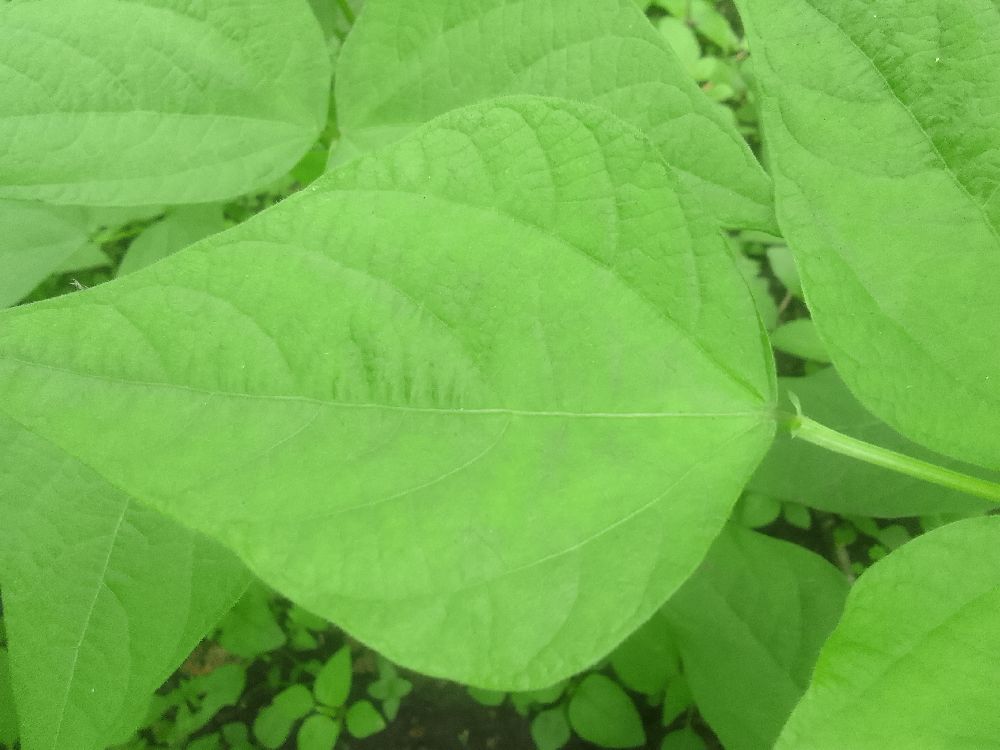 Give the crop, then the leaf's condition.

common bean, healthy
